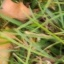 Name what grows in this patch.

grass
